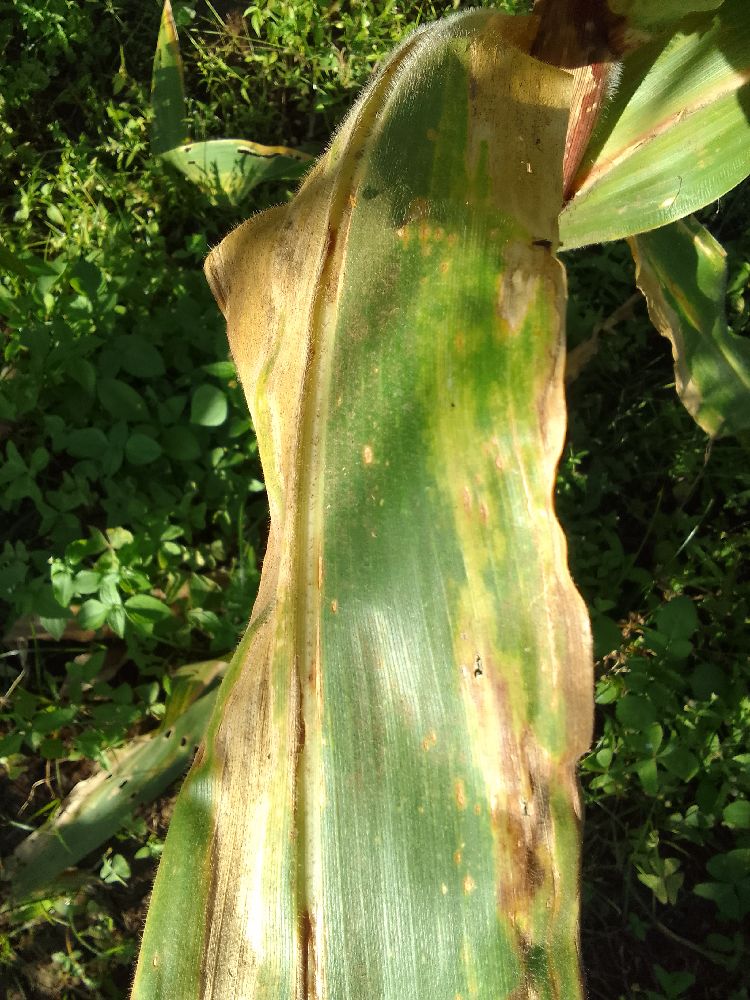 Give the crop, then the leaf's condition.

maize, maize lethal necrosis
